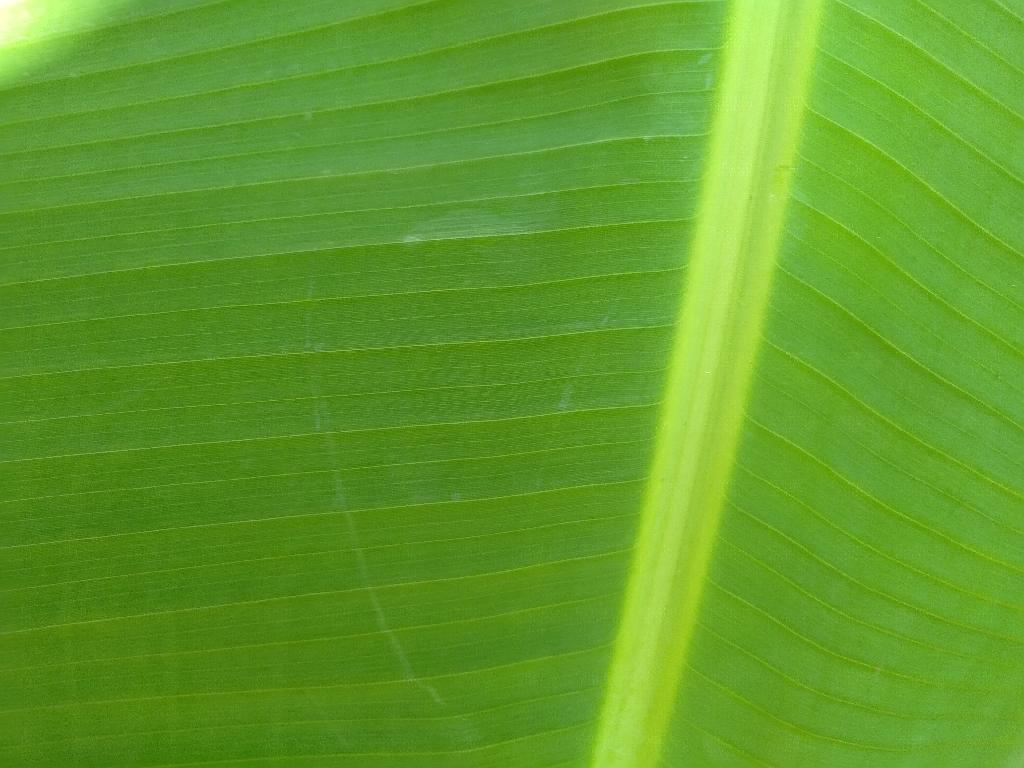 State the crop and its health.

banana, healthy
